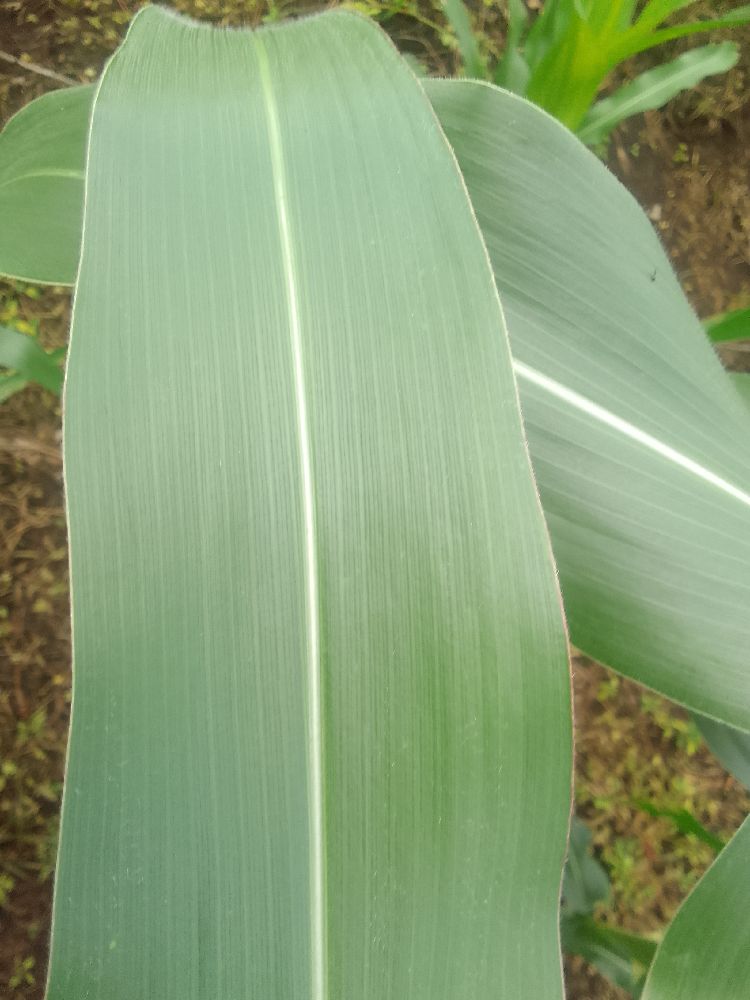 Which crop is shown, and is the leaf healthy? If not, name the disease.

maize, healthy
